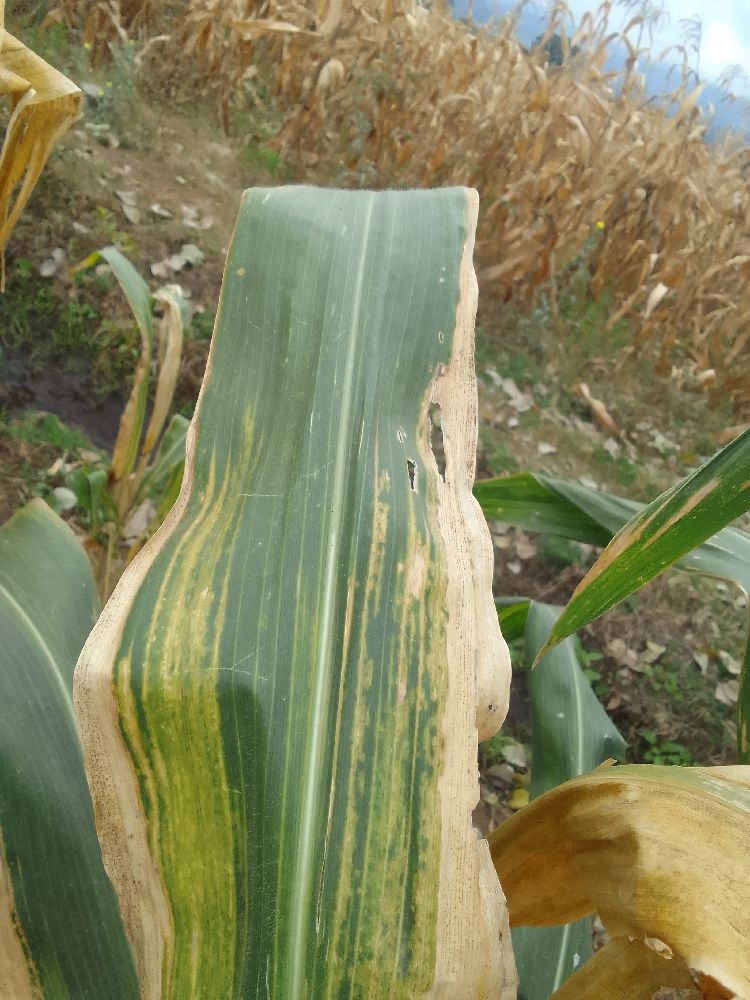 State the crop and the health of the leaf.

maize, maize lethal necrosis
